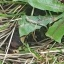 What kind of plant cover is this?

structured weed
